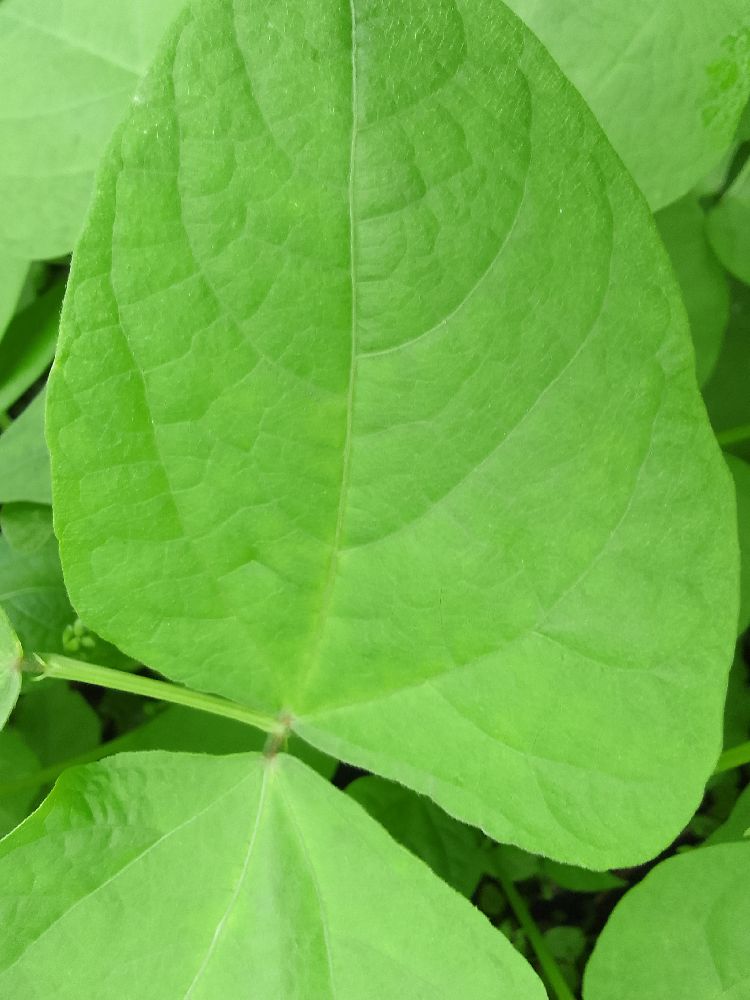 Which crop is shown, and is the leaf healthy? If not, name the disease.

common bean, healthy
